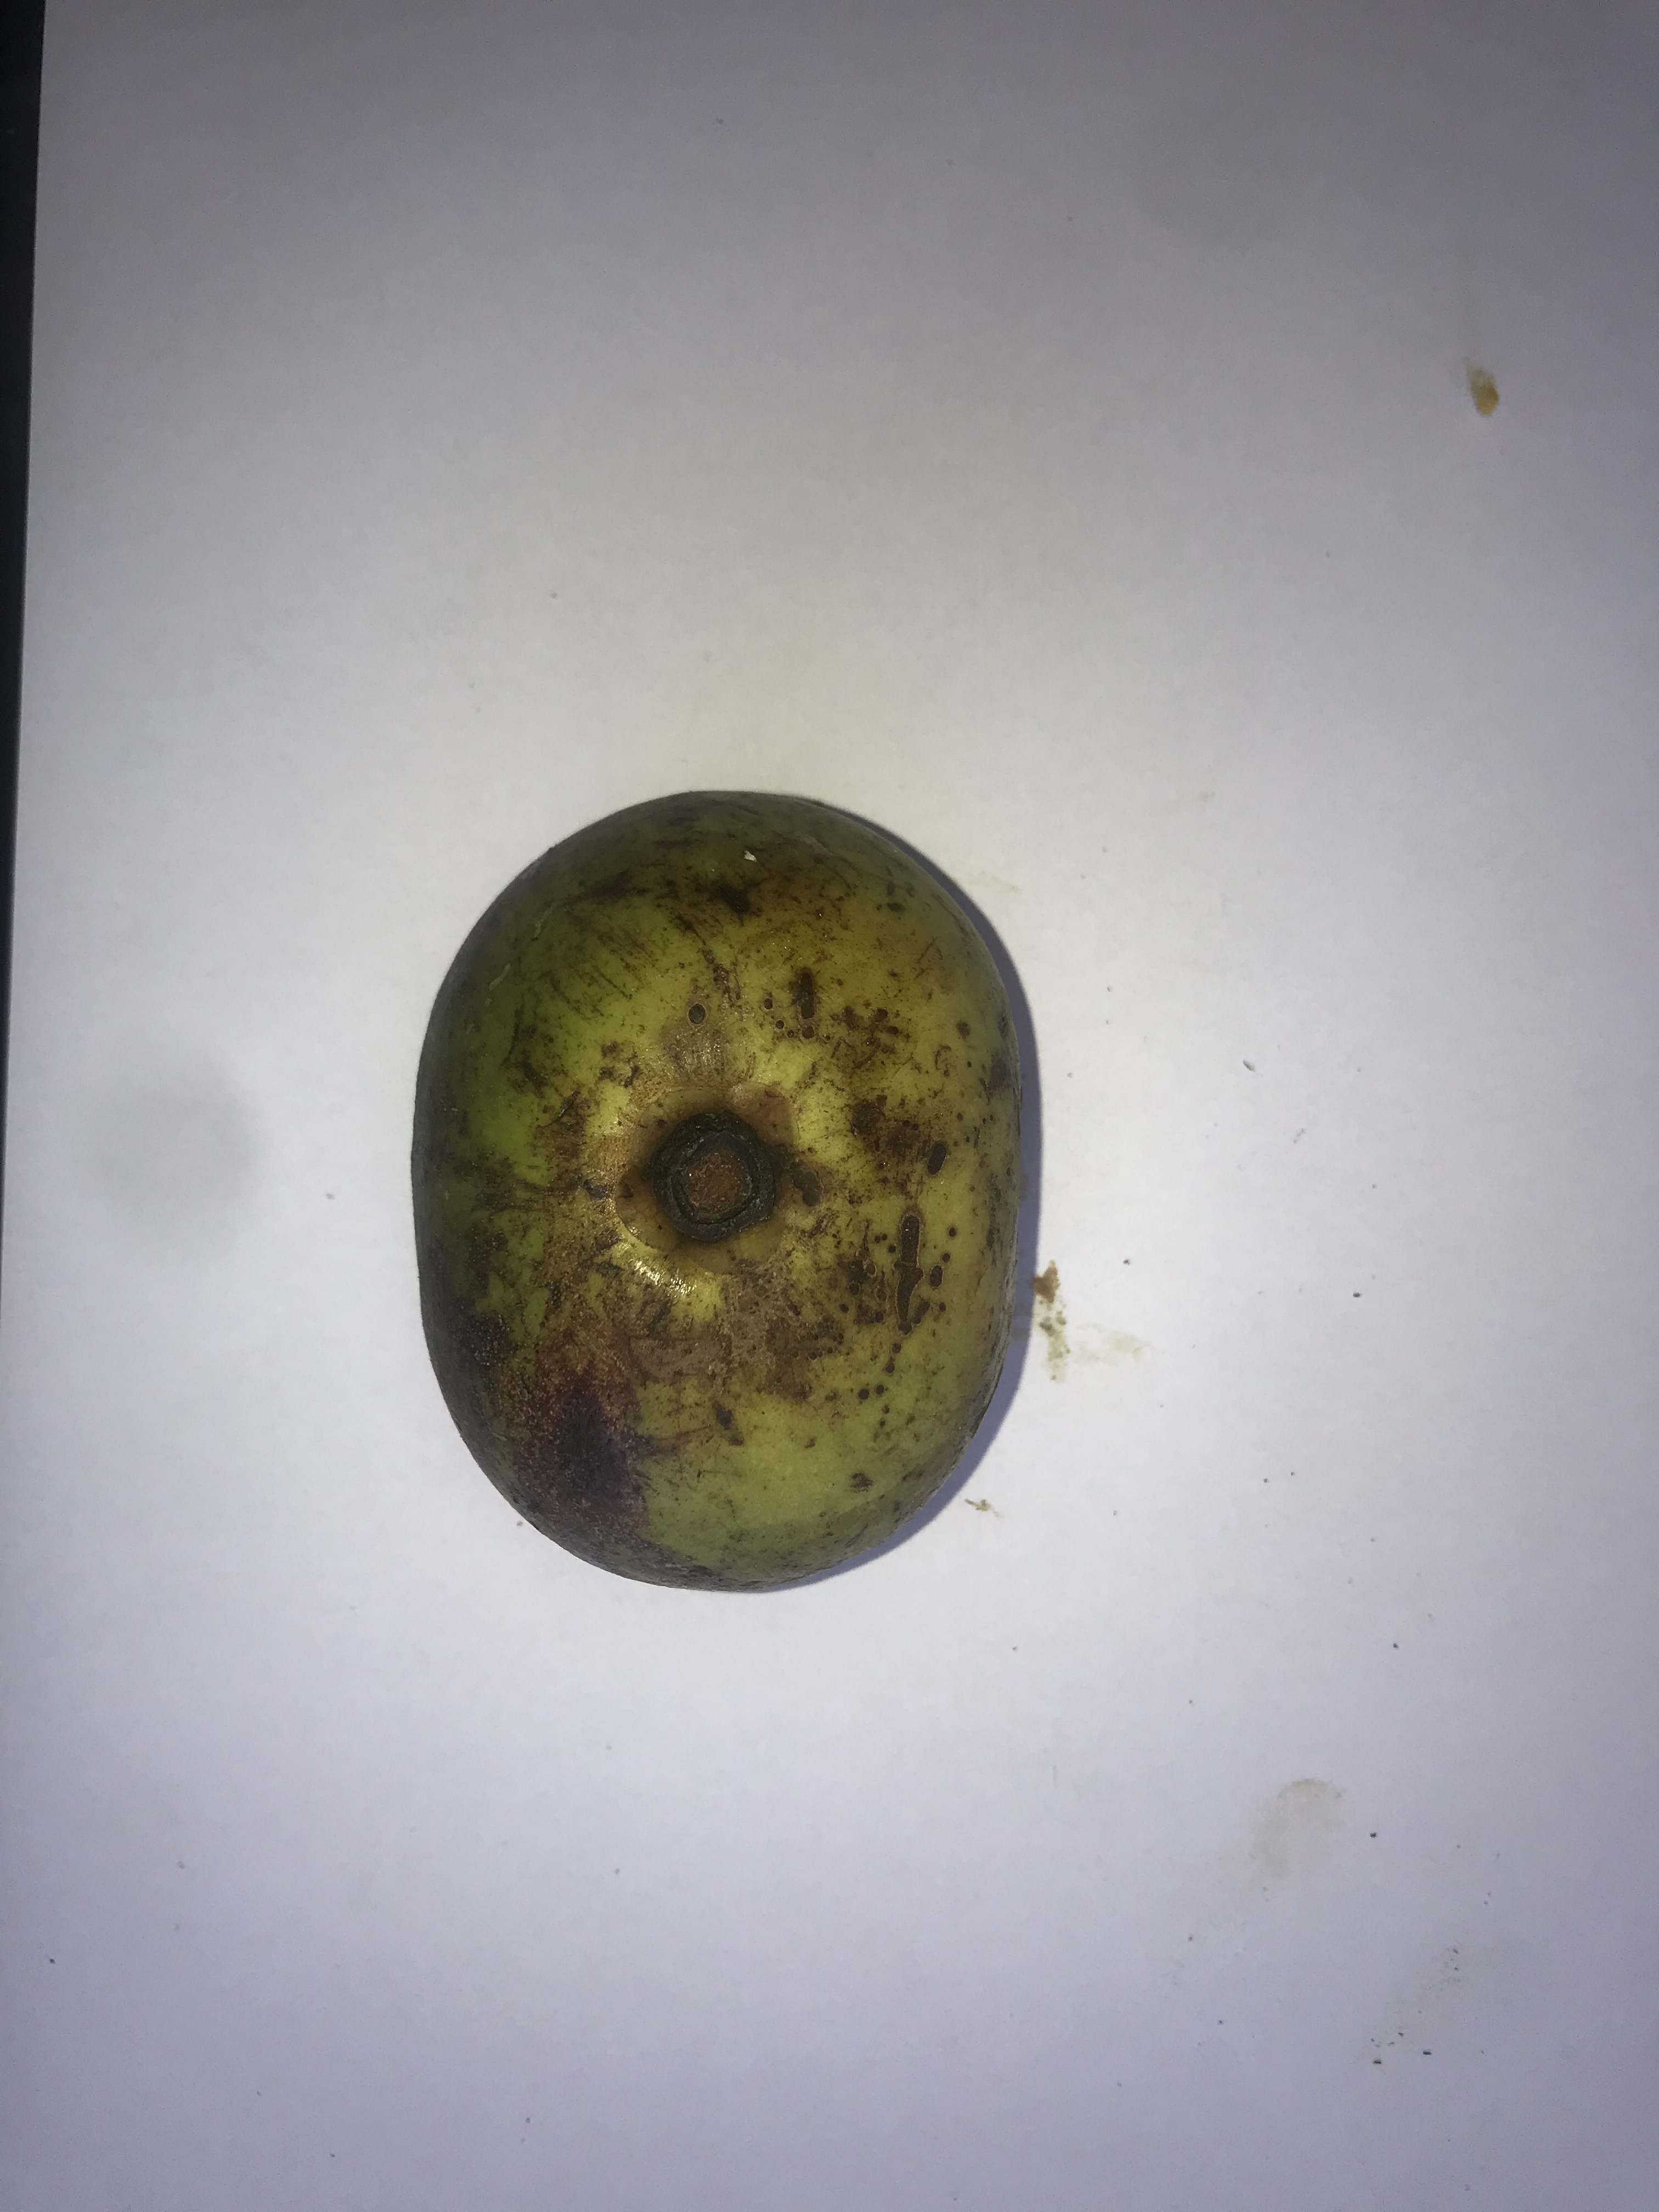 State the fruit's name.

pequi
